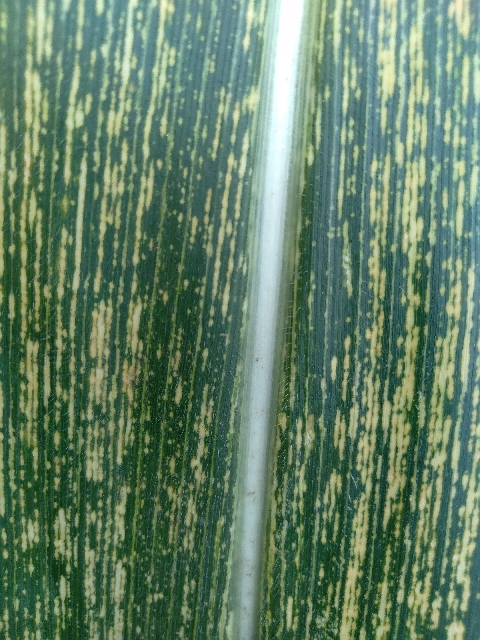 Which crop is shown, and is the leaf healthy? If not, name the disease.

maize, maize streak virus
